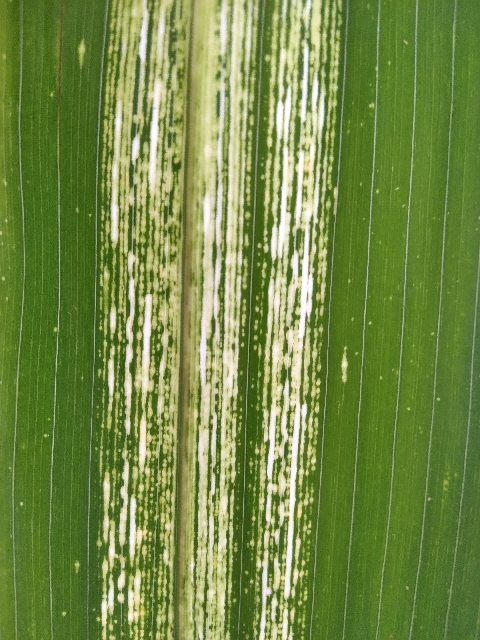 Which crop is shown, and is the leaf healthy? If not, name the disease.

maize, maize streak virus
